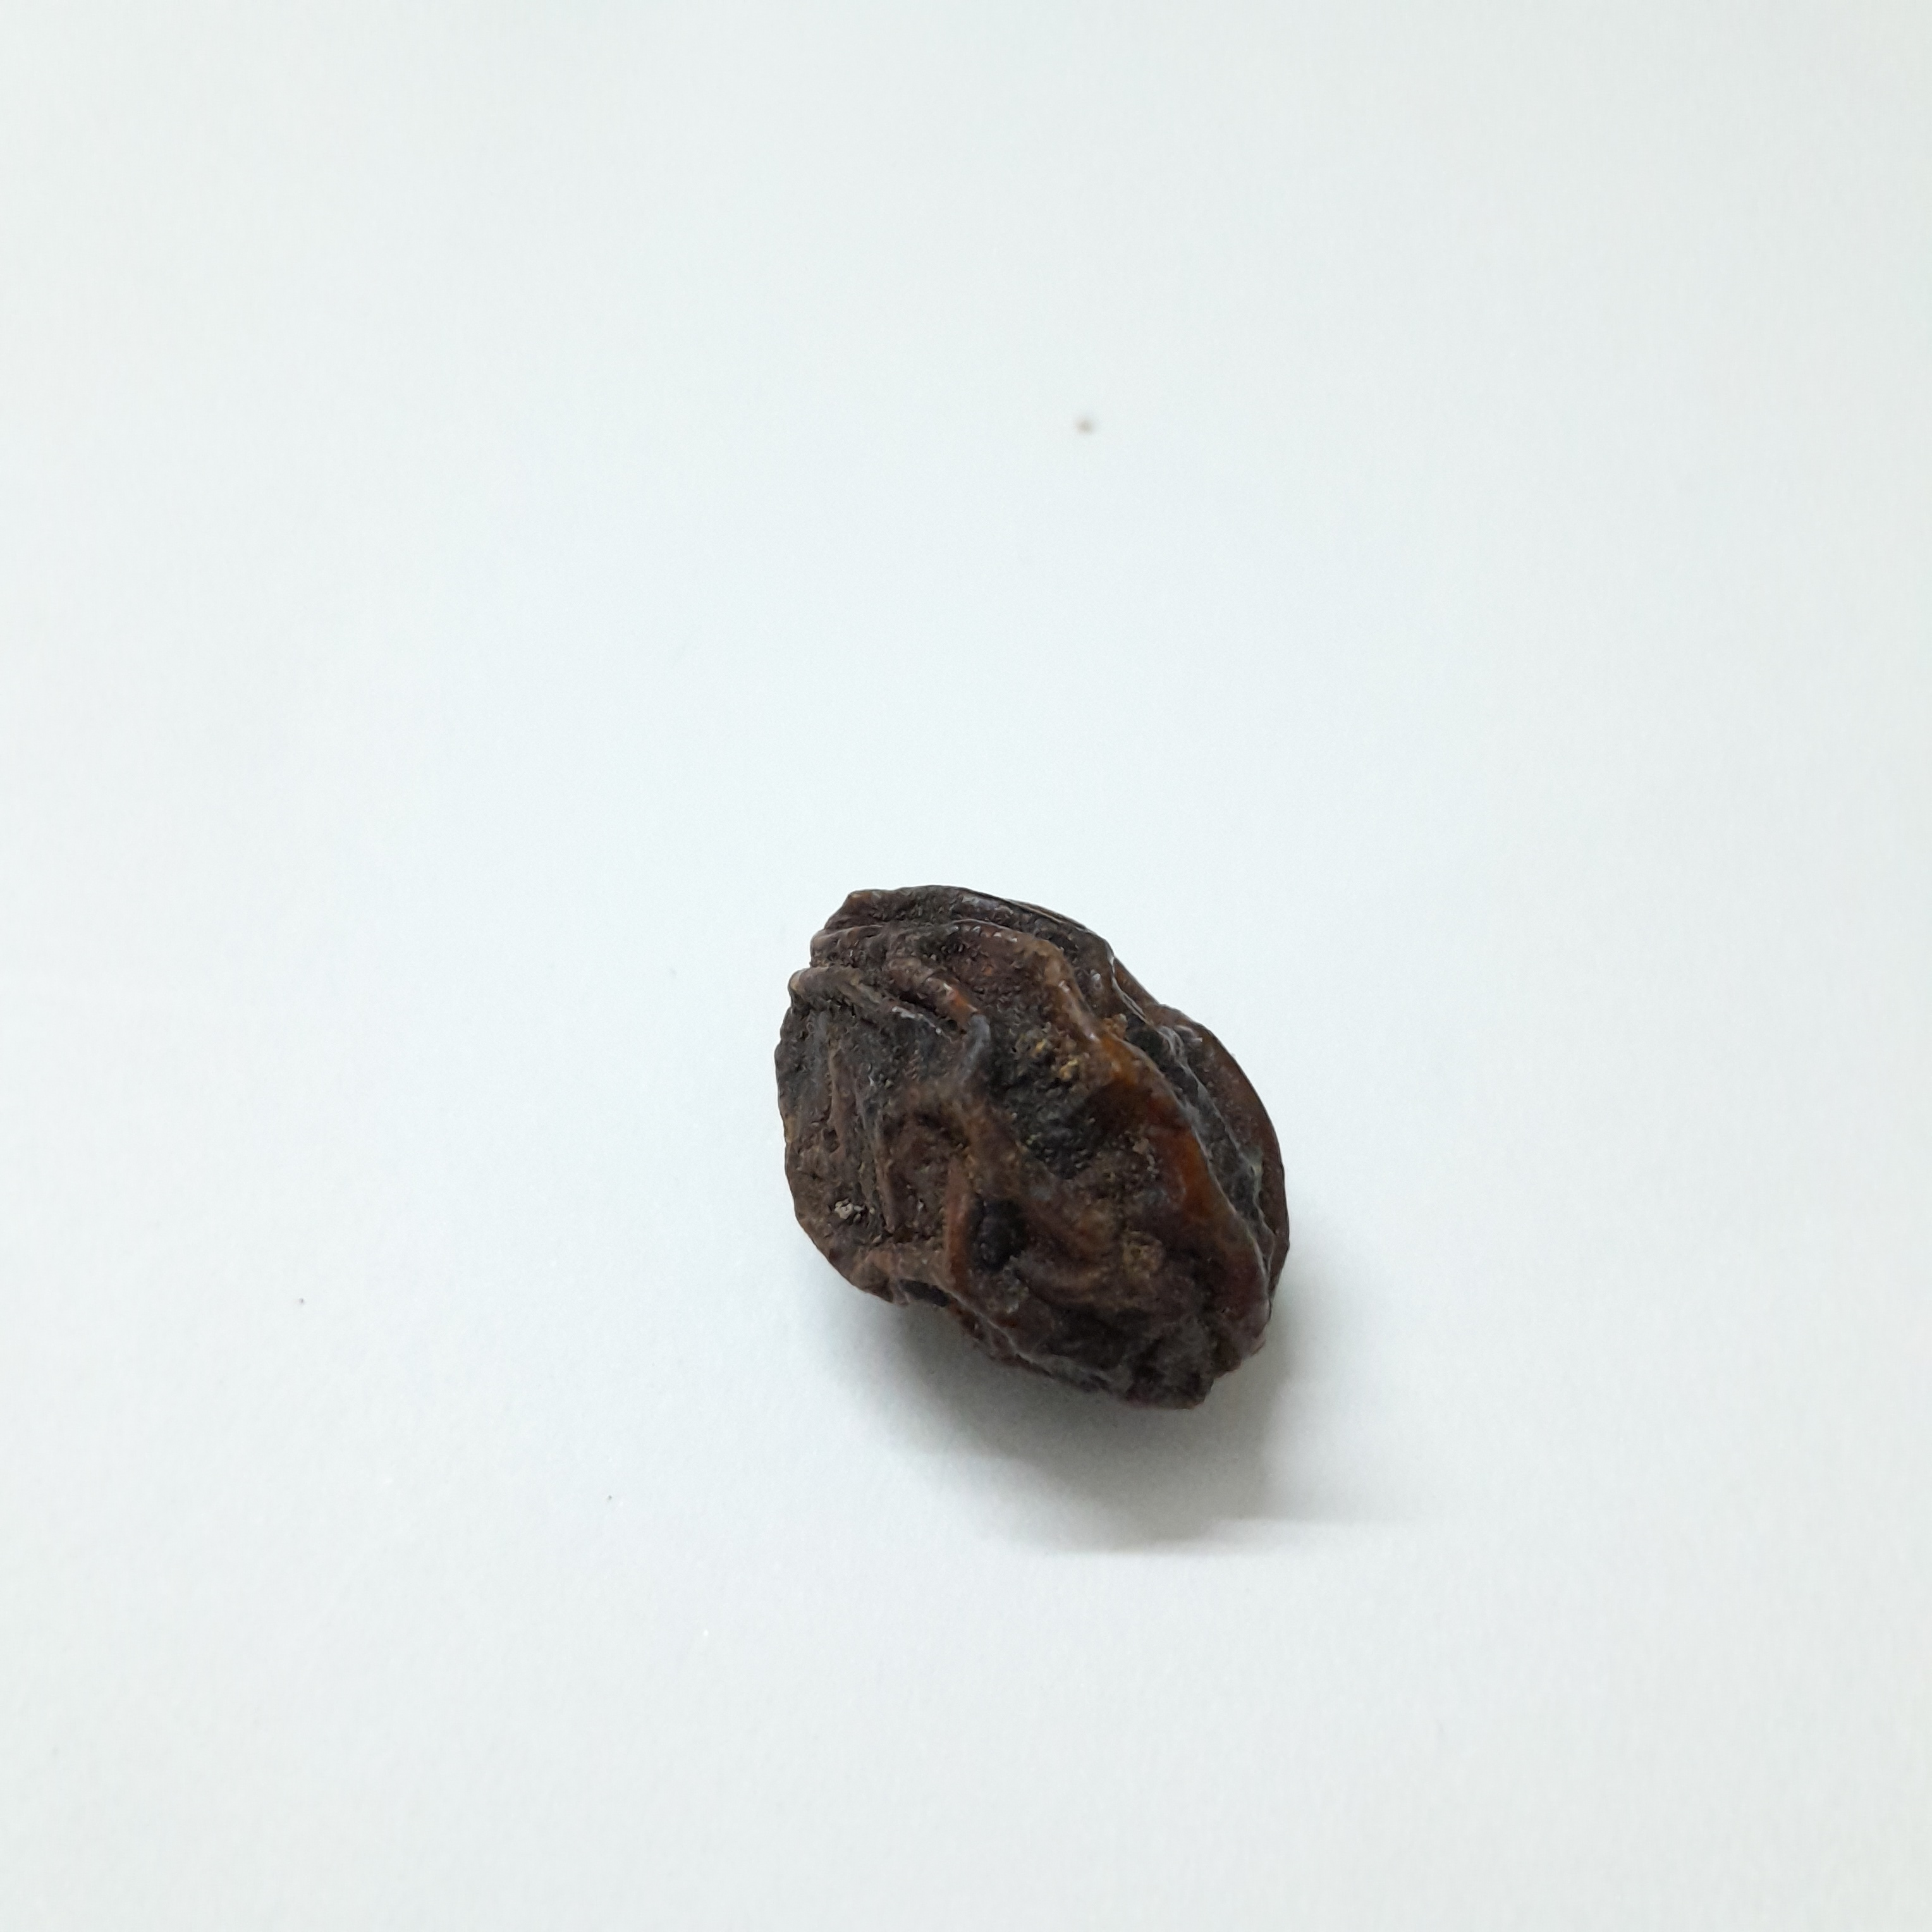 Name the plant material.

kadukharik
